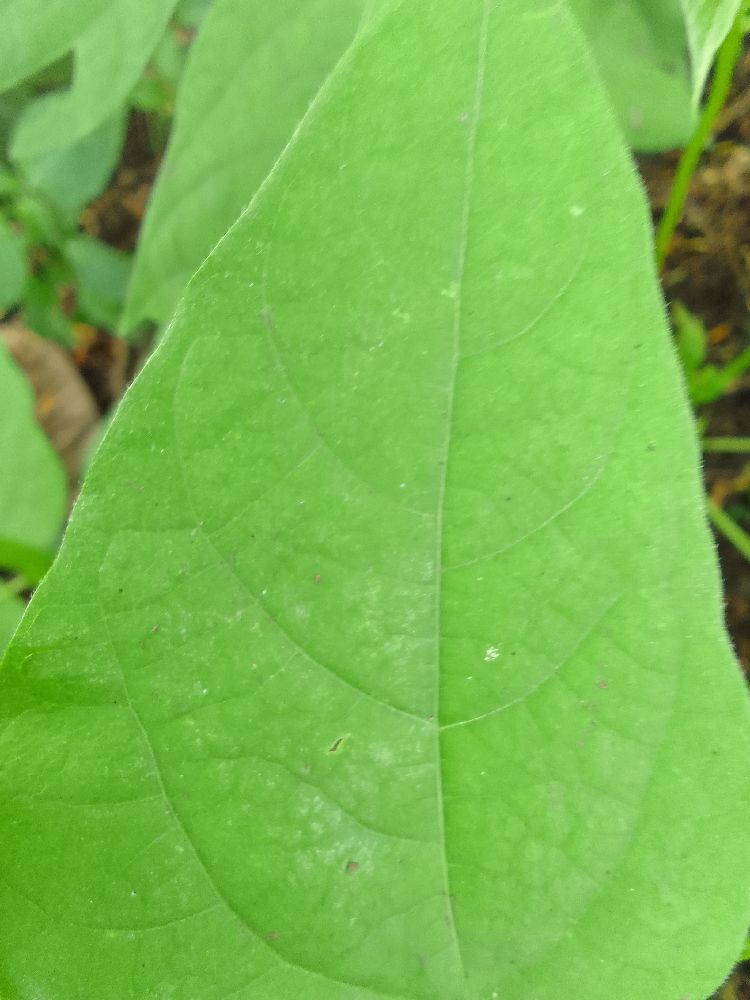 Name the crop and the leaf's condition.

common bean, healthy
